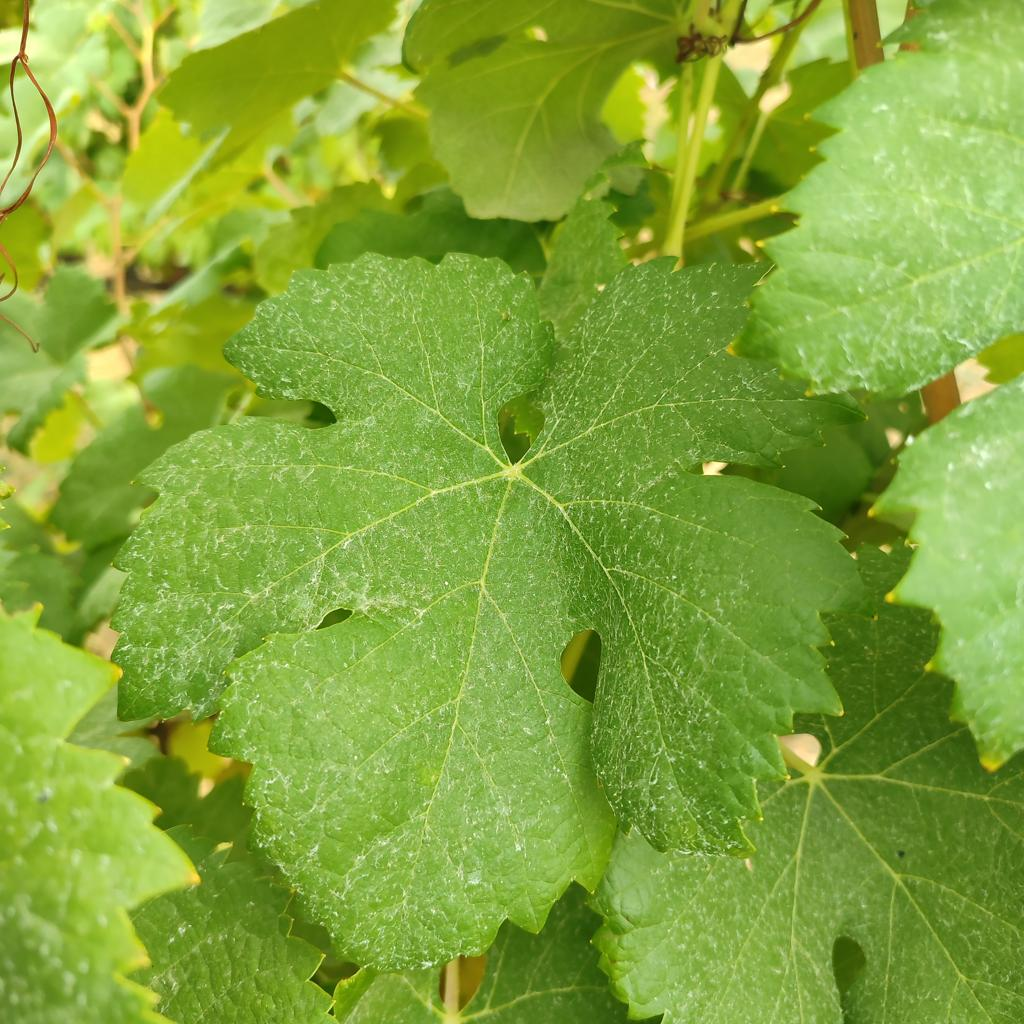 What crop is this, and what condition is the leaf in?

grapevine, healthy
